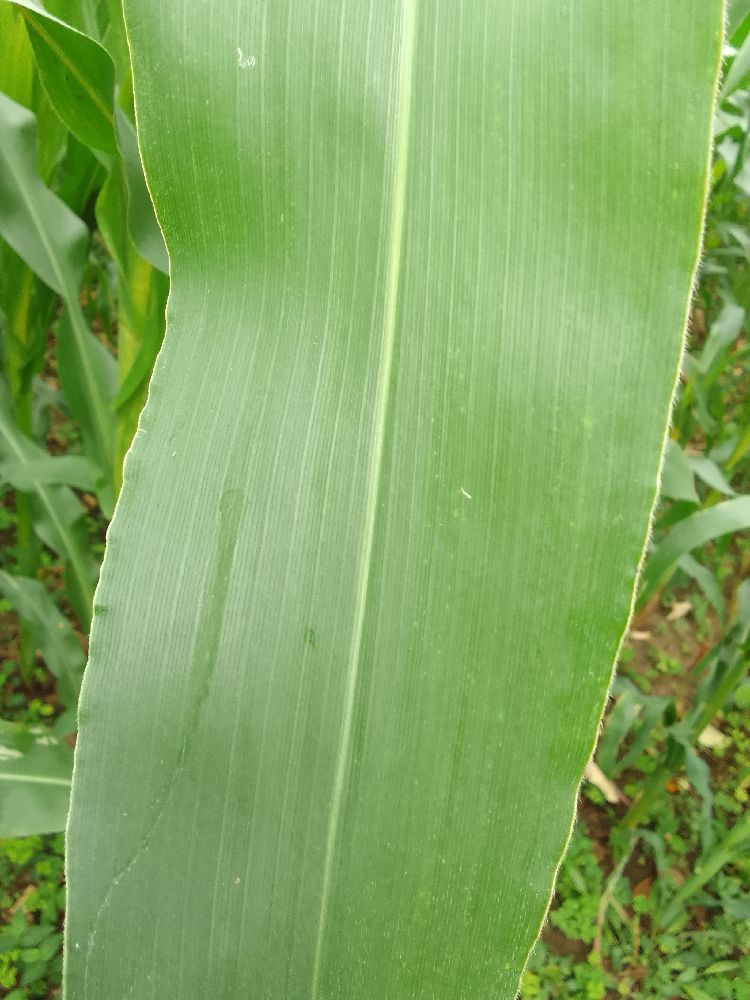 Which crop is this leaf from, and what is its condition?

maize, healthy
